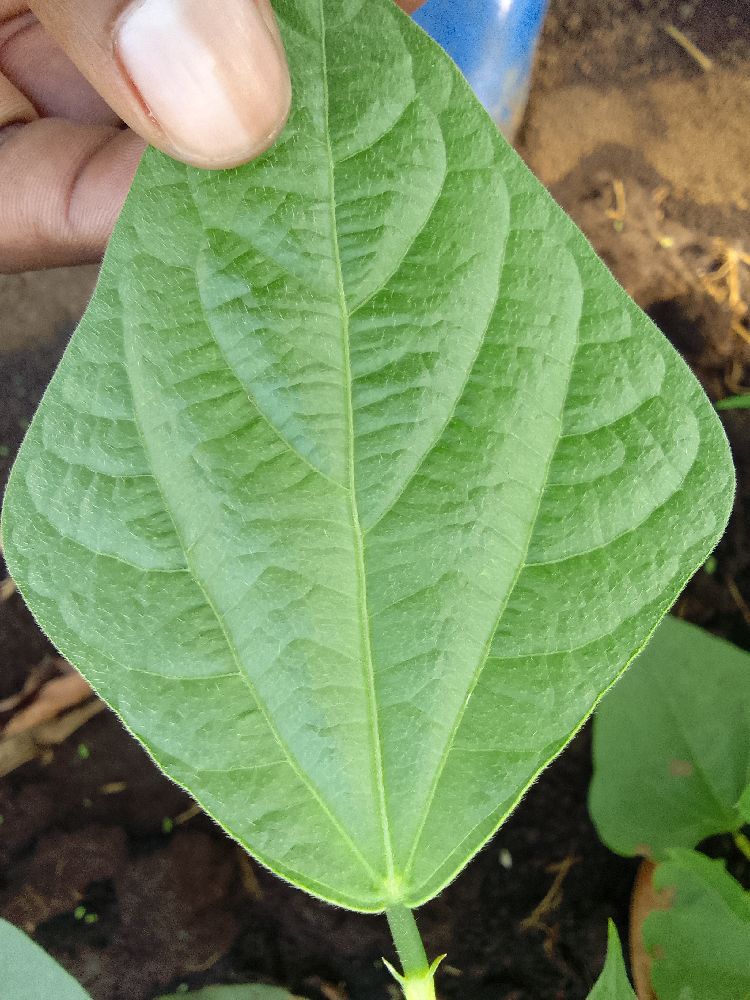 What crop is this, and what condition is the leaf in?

common bean, healthy
